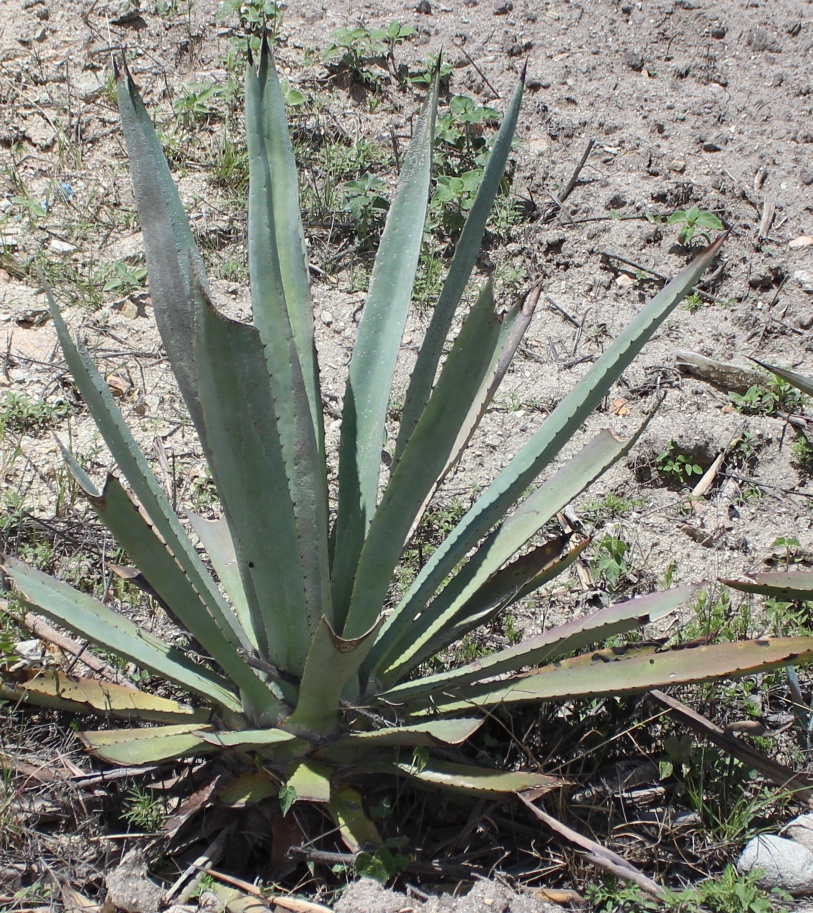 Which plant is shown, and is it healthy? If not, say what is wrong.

agave, sick
